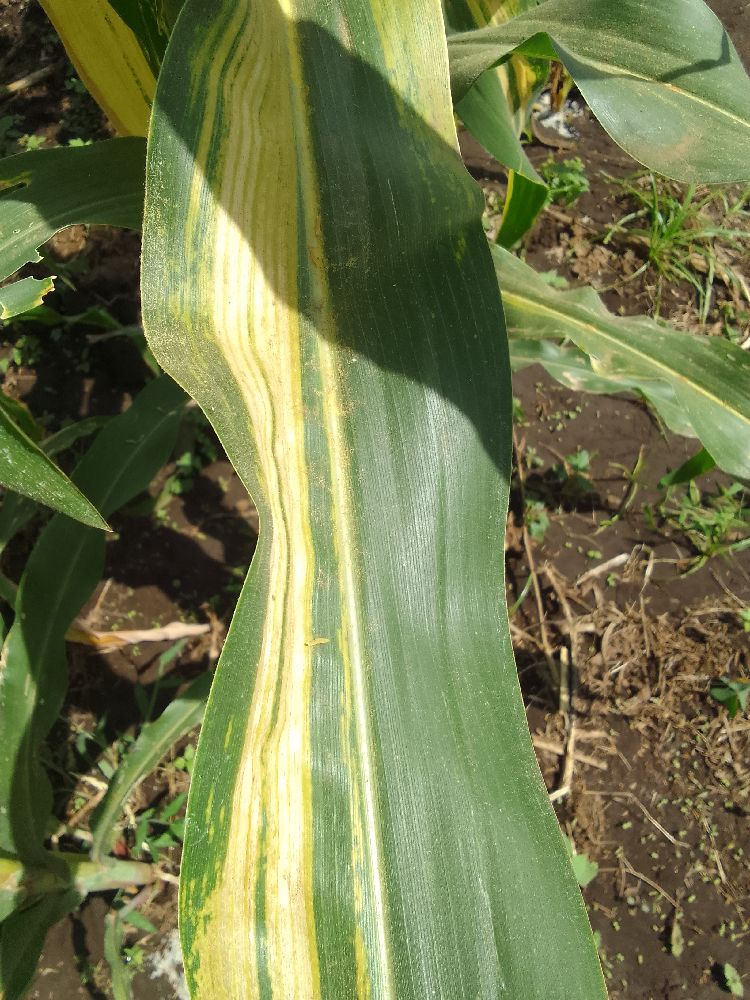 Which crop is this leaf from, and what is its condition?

maize, maize lethal necrosis
